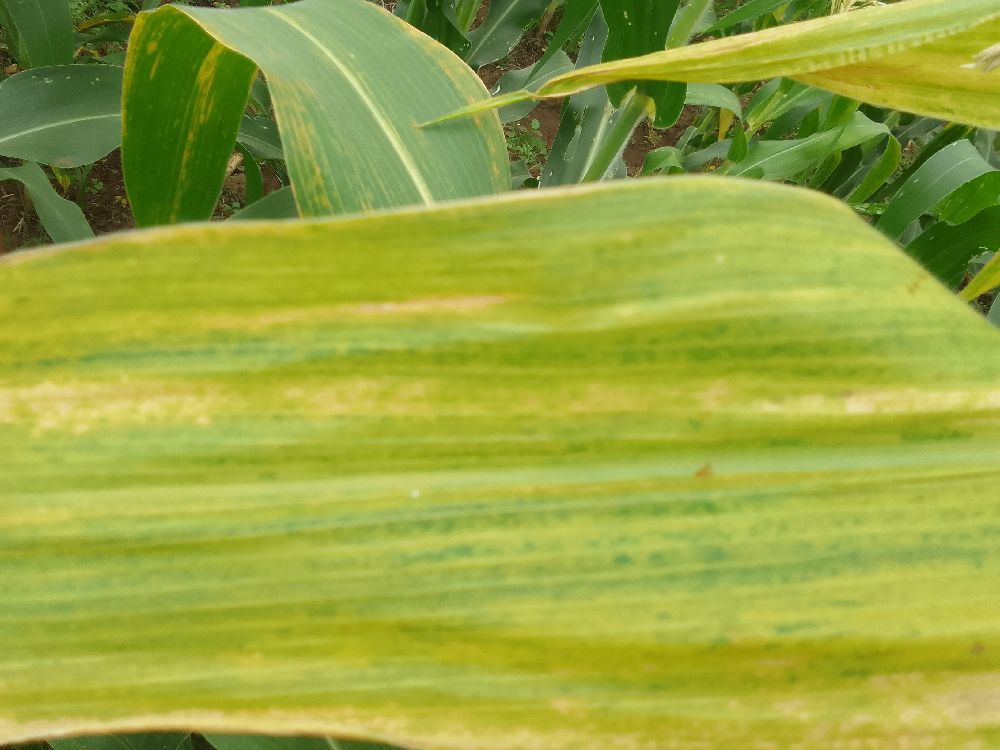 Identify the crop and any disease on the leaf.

maize, maize lethal necrosis
